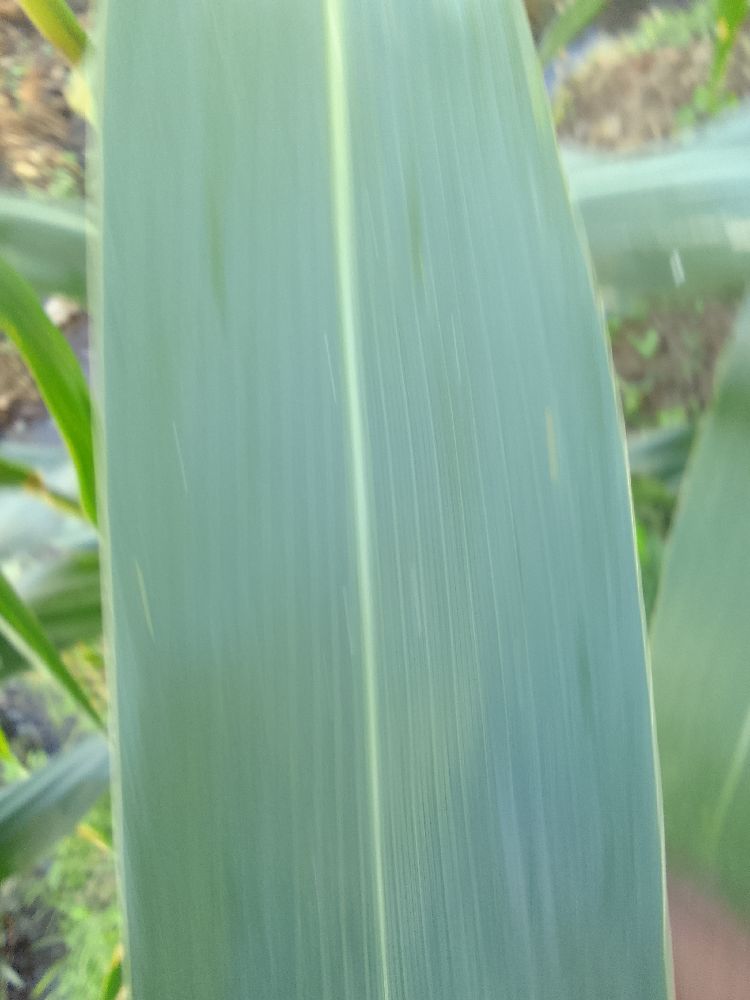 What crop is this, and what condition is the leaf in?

maize, healthy
